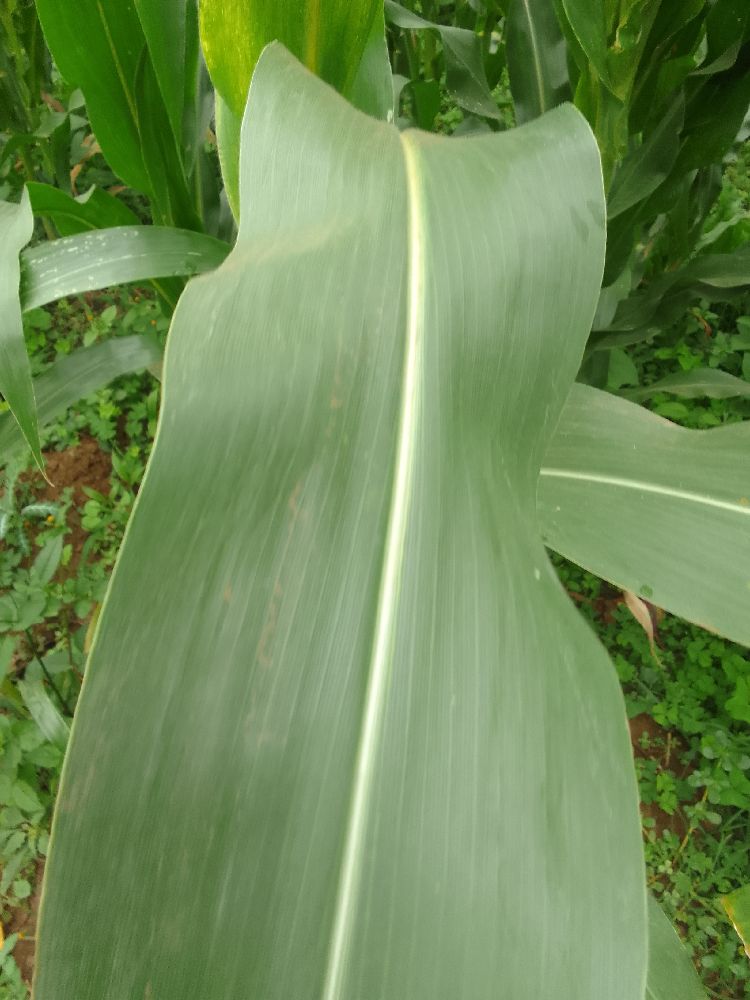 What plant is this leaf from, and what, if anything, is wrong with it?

maize, healthy
